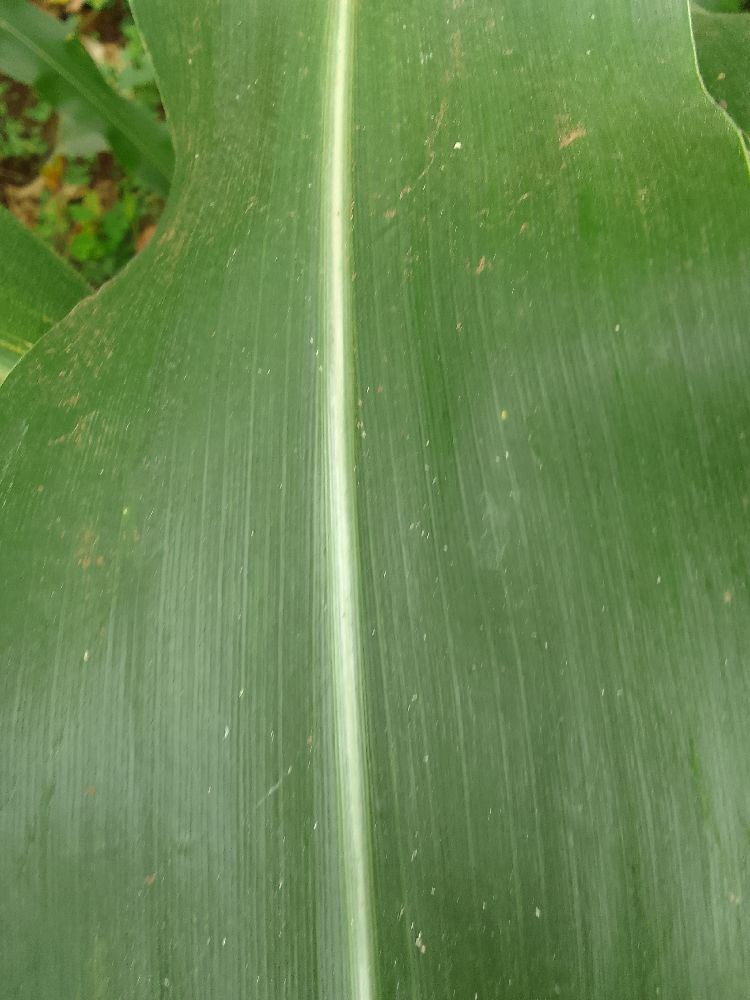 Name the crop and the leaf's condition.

maize, healthy
